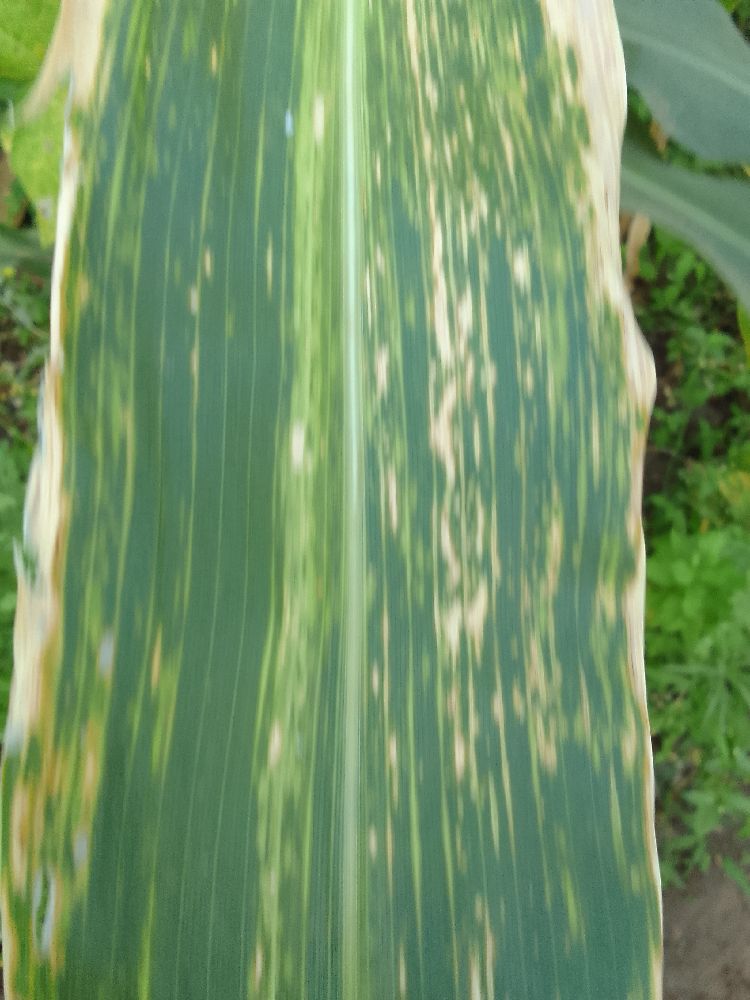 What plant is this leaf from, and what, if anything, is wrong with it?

maize, maize lethal necrosis
